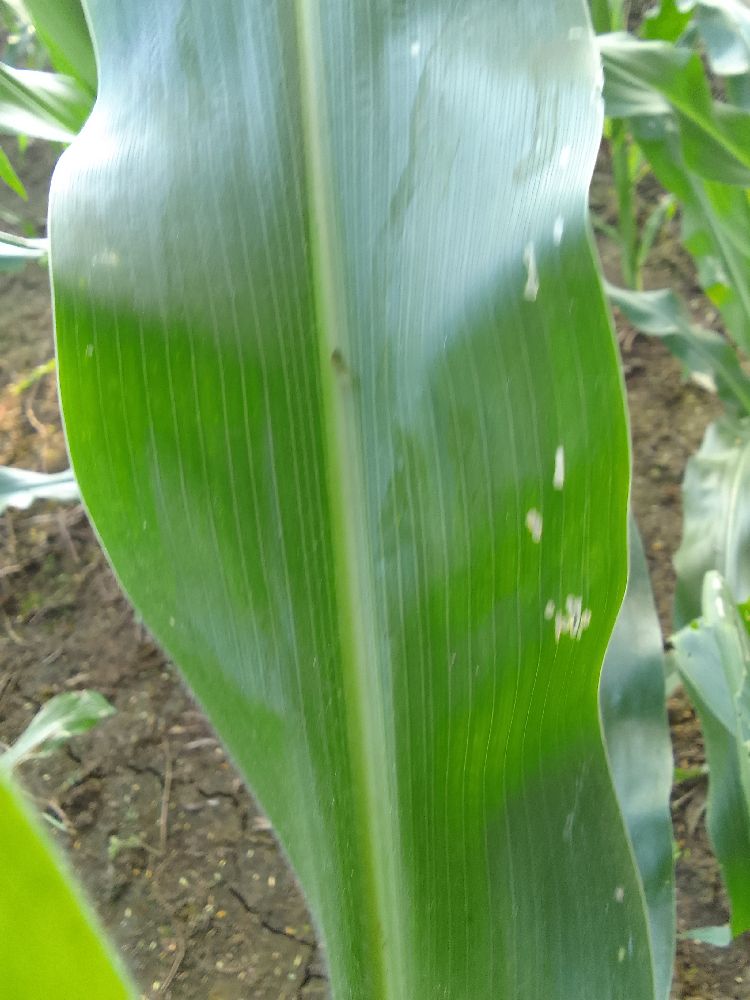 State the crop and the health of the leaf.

maize, healthy
